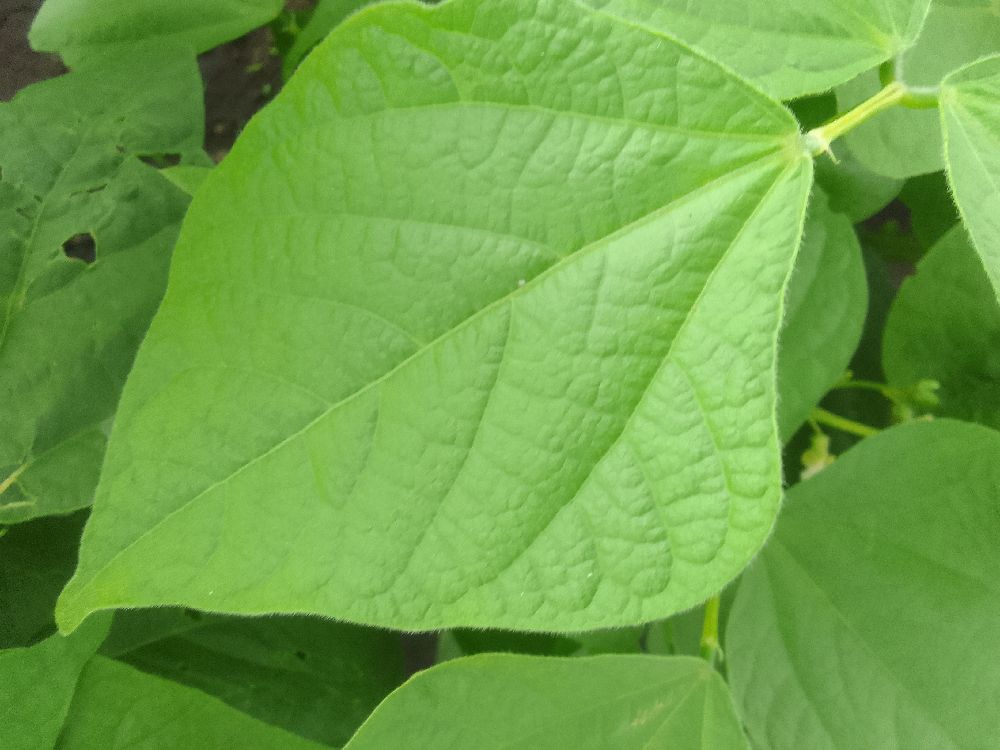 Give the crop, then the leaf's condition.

common bean, healthy
